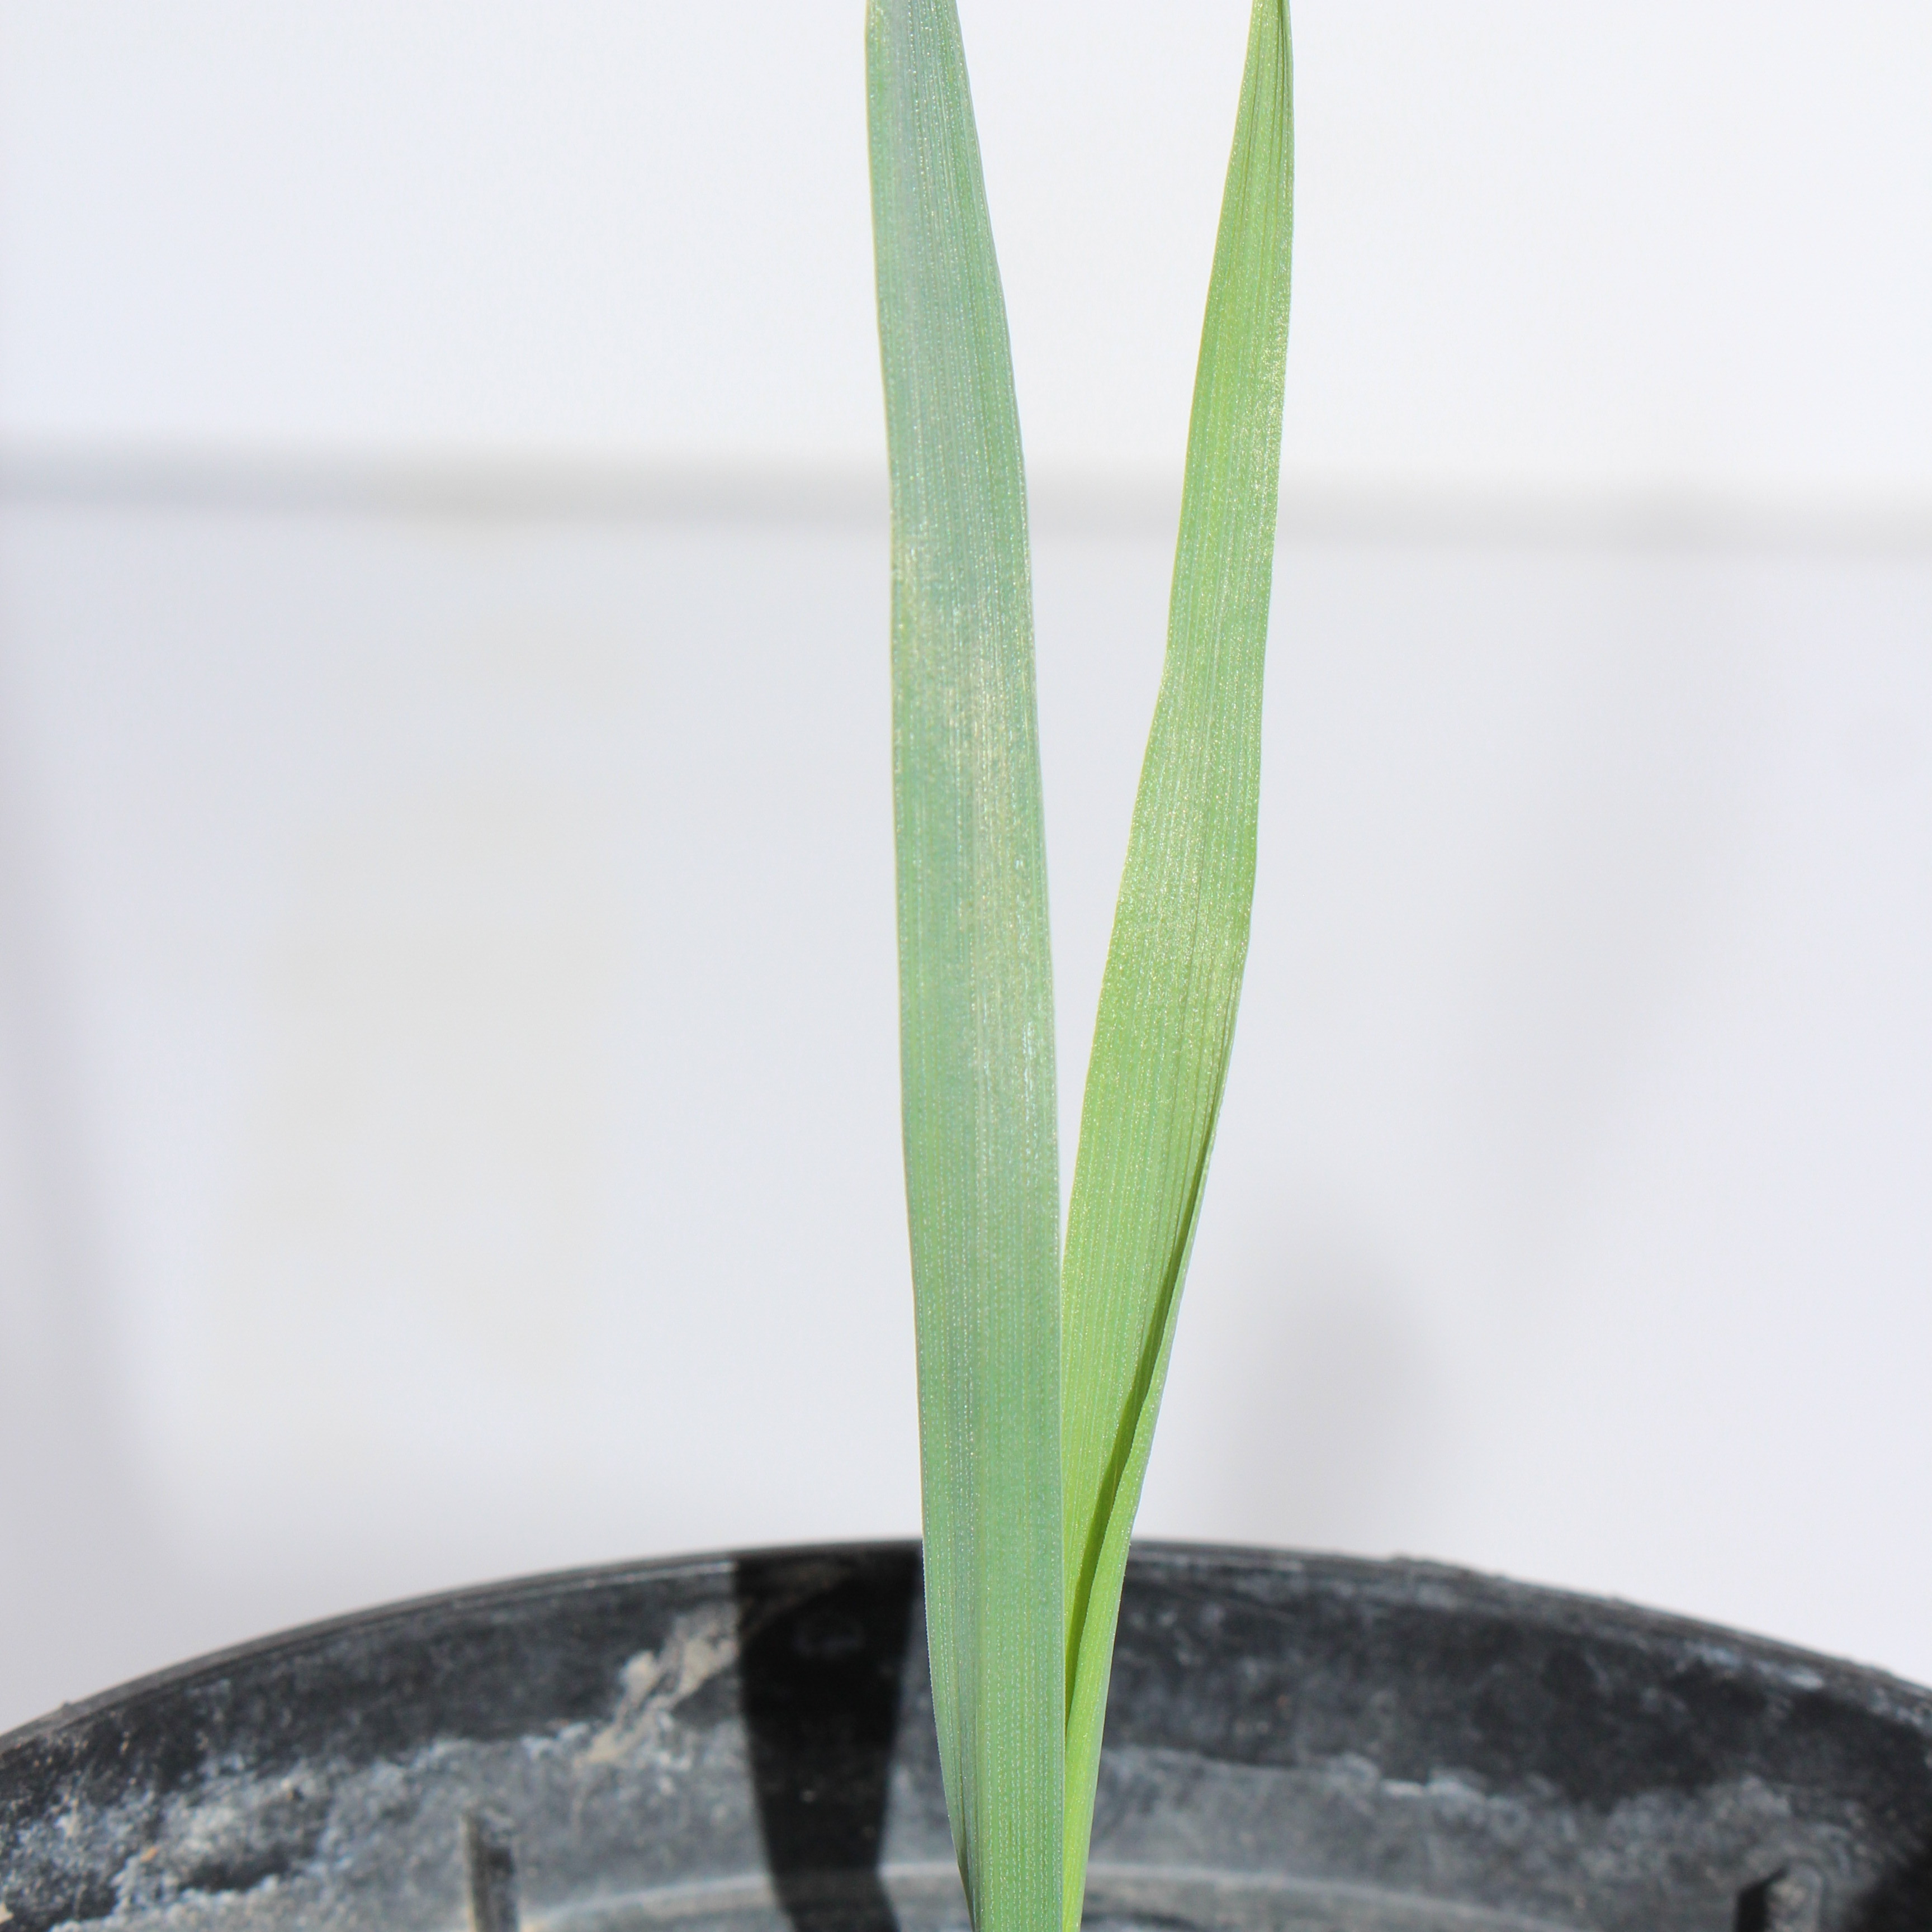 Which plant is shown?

Avena sterilis
